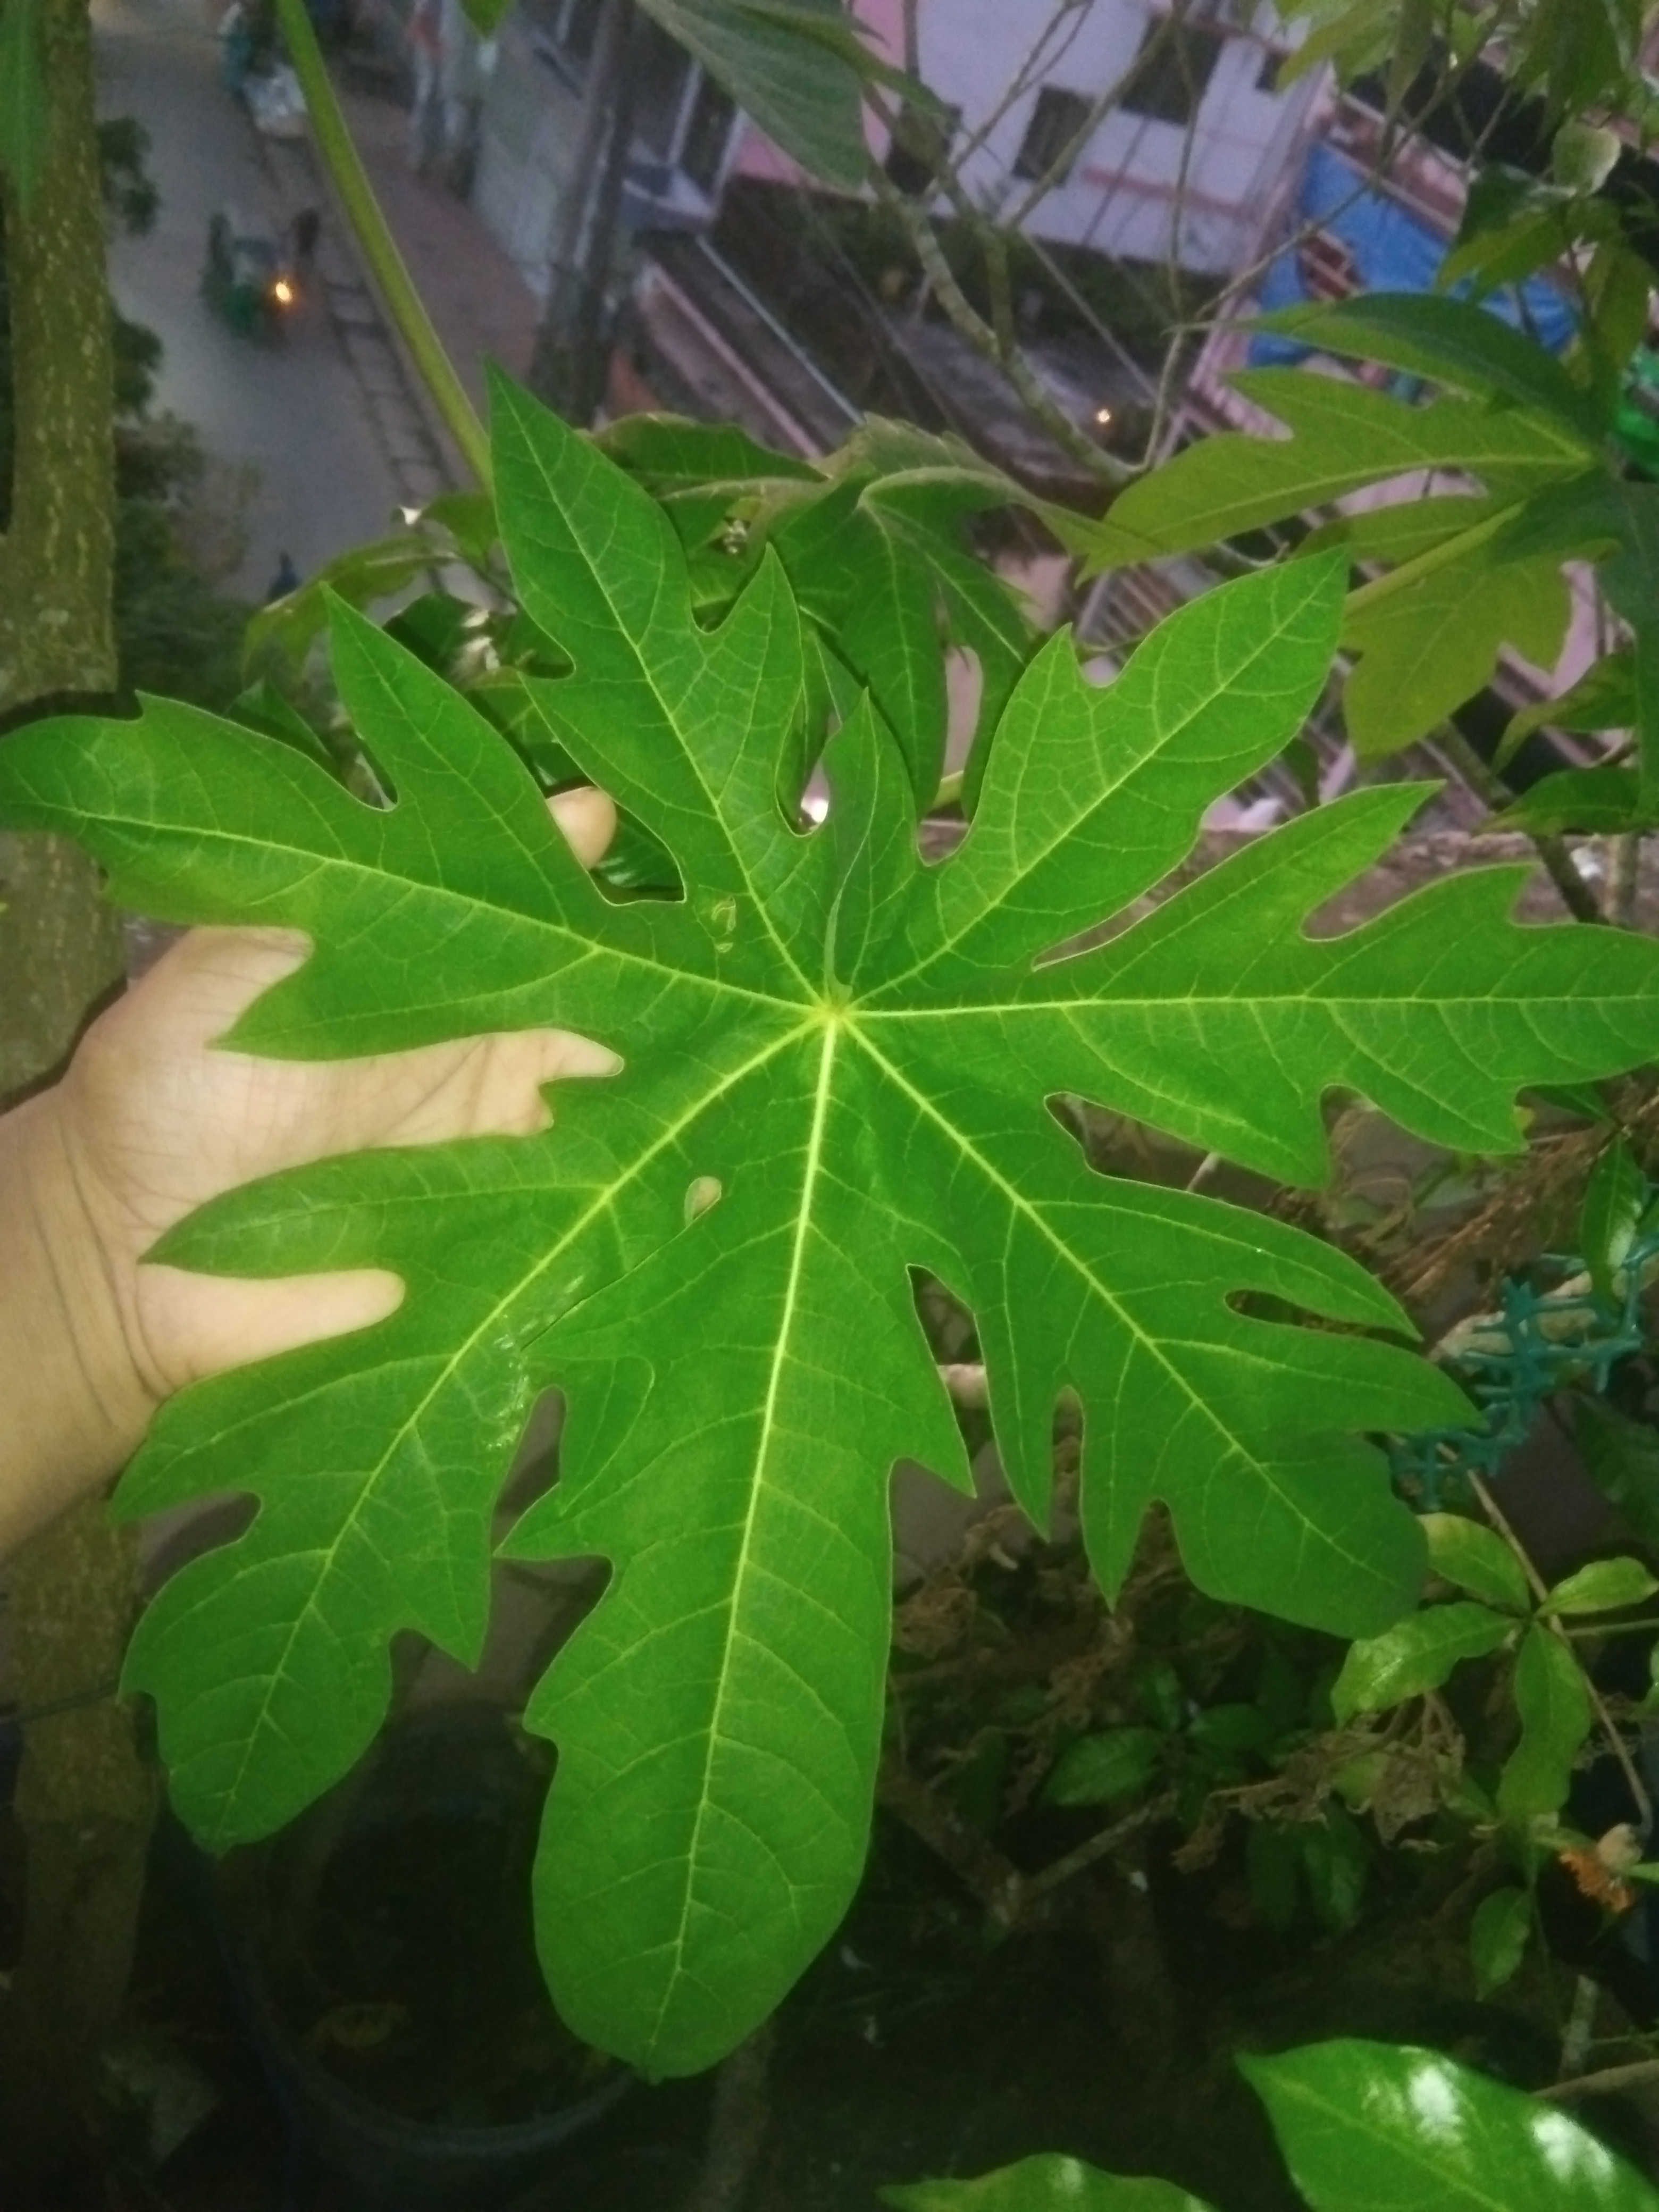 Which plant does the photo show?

papaya
